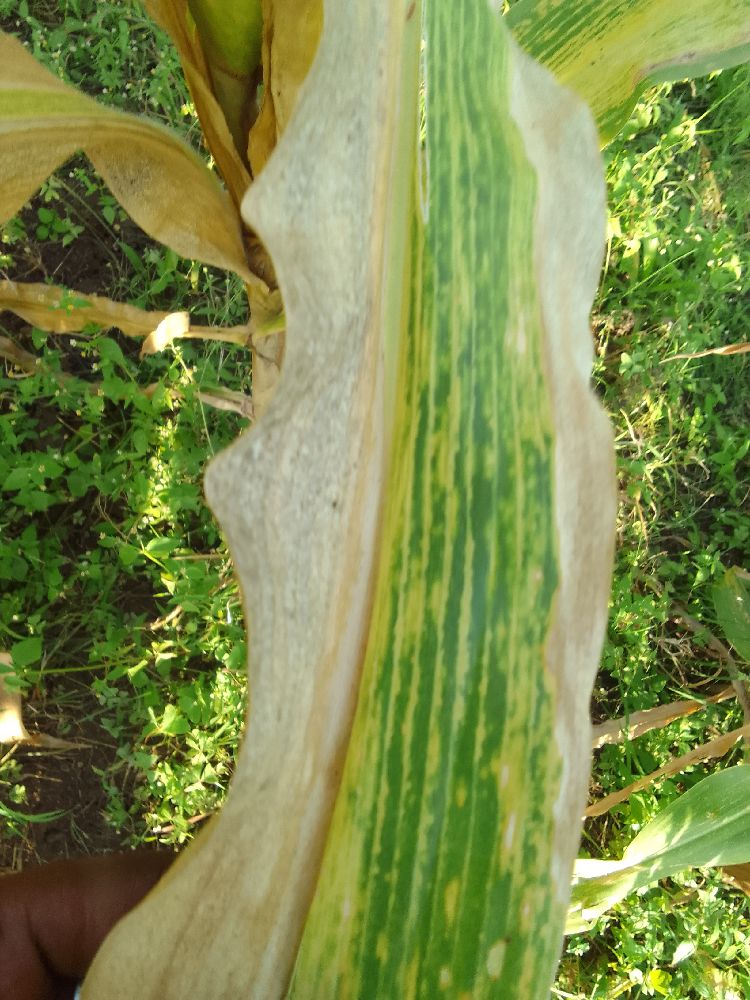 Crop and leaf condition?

maize, maize lethal necrosis
